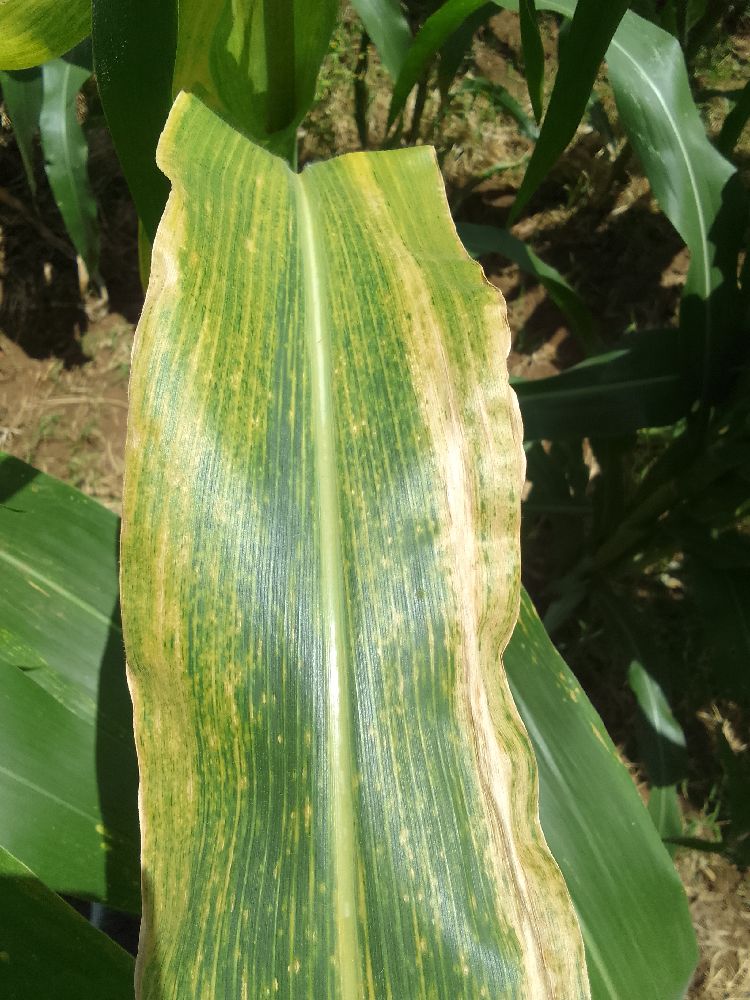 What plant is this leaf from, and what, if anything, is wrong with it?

maize, maize lethal necrosis
